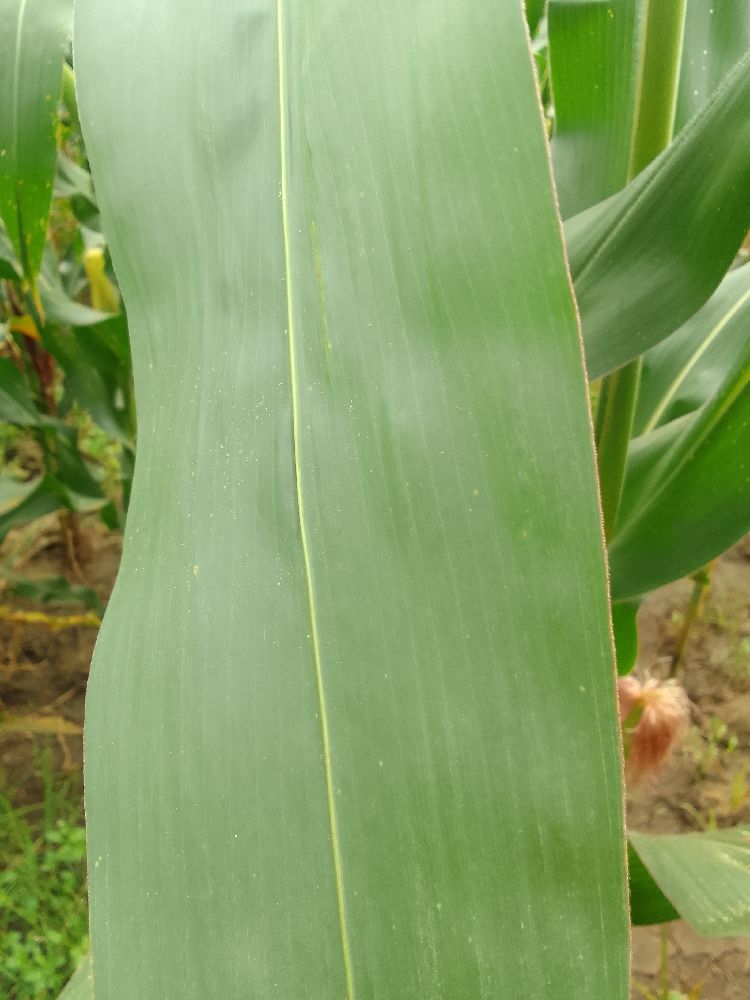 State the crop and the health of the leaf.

maize, healthy
